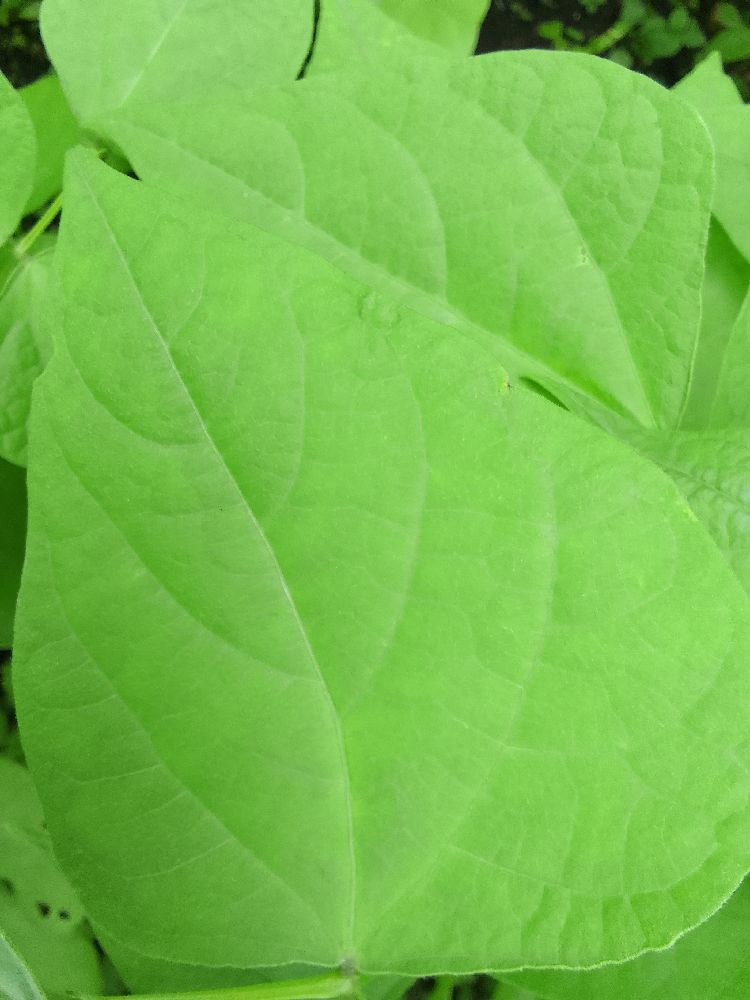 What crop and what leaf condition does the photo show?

common bean, healthy
